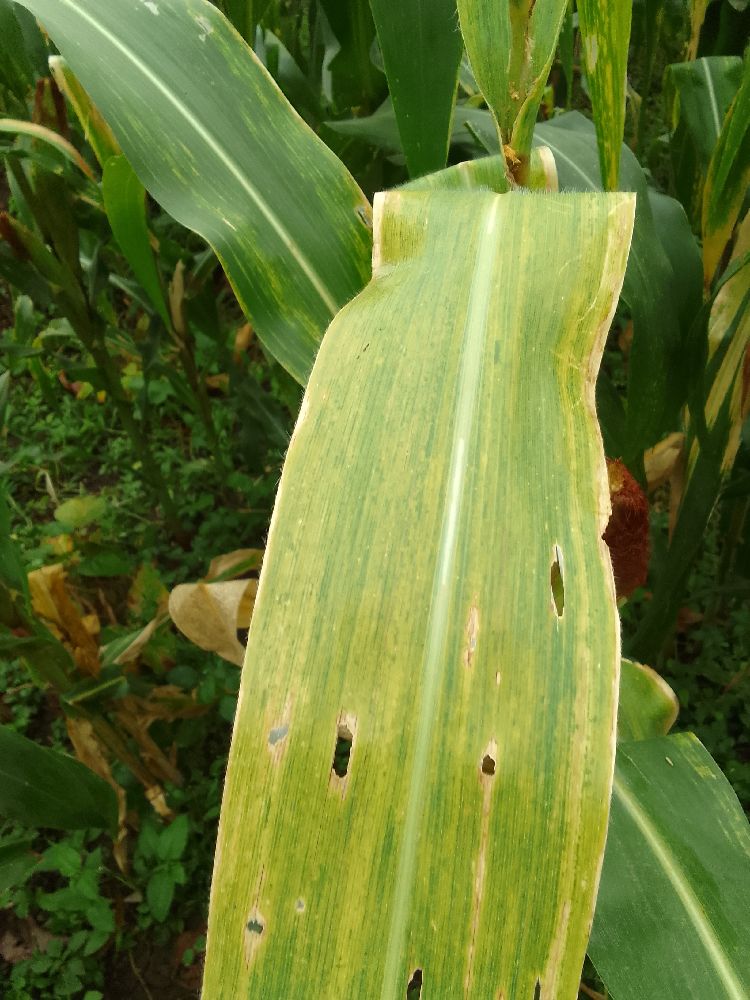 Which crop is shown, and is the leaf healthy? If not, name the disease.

maize, maize lethal necrosis
